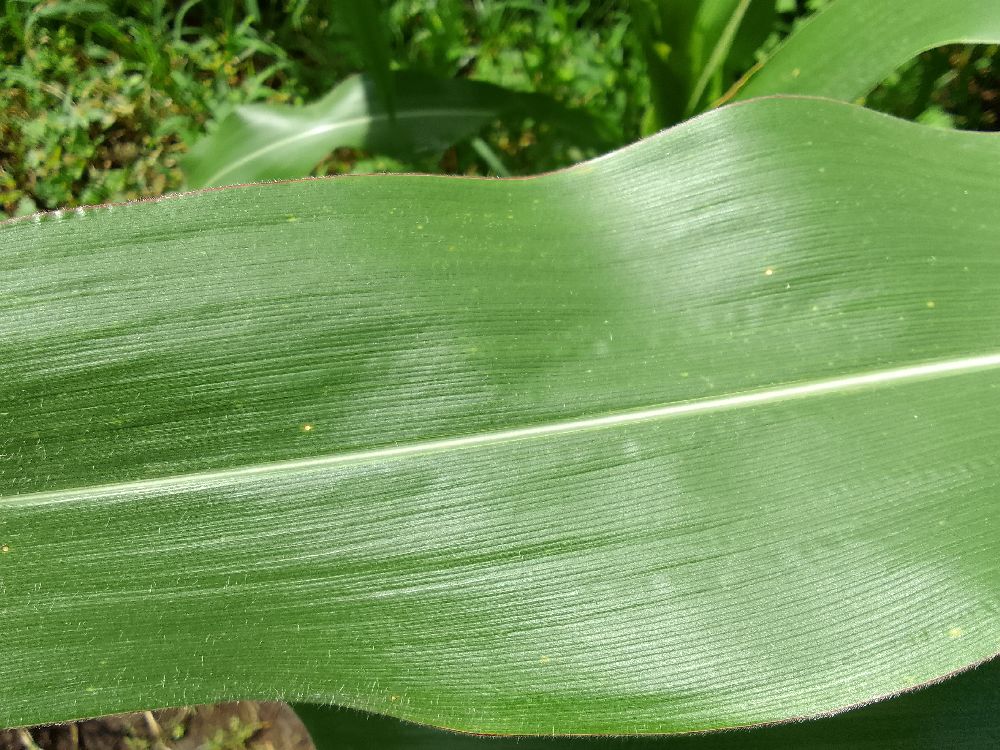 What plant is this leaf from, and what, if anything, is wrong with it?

maize, healthy
